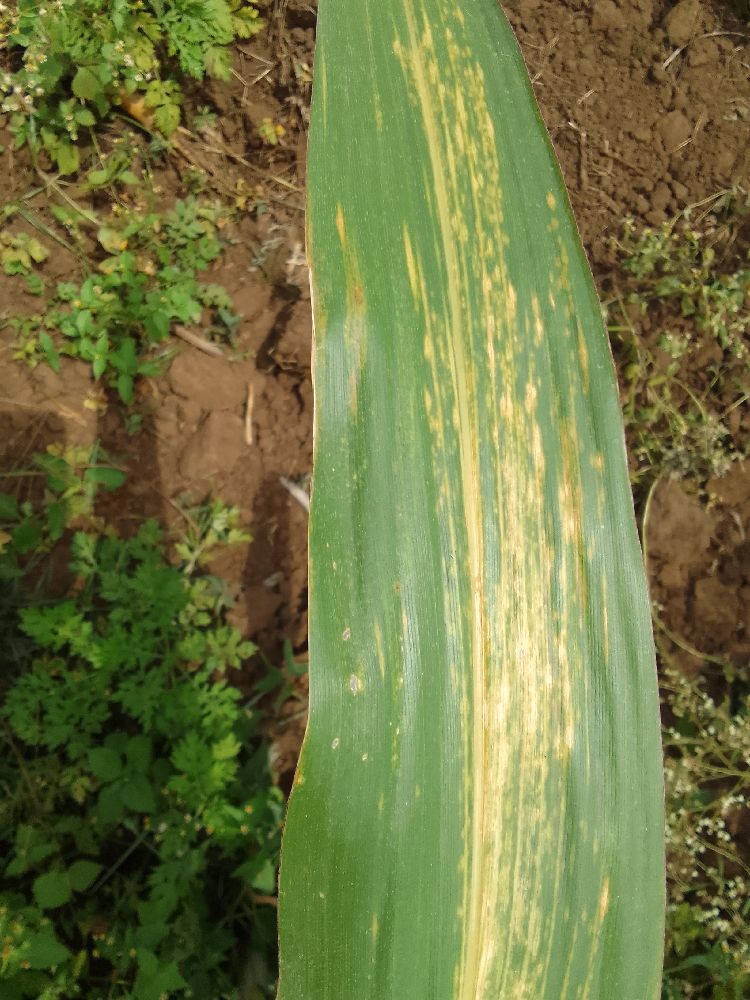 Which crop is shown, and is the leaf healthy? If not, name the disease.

maize, maize lethal necrosis
